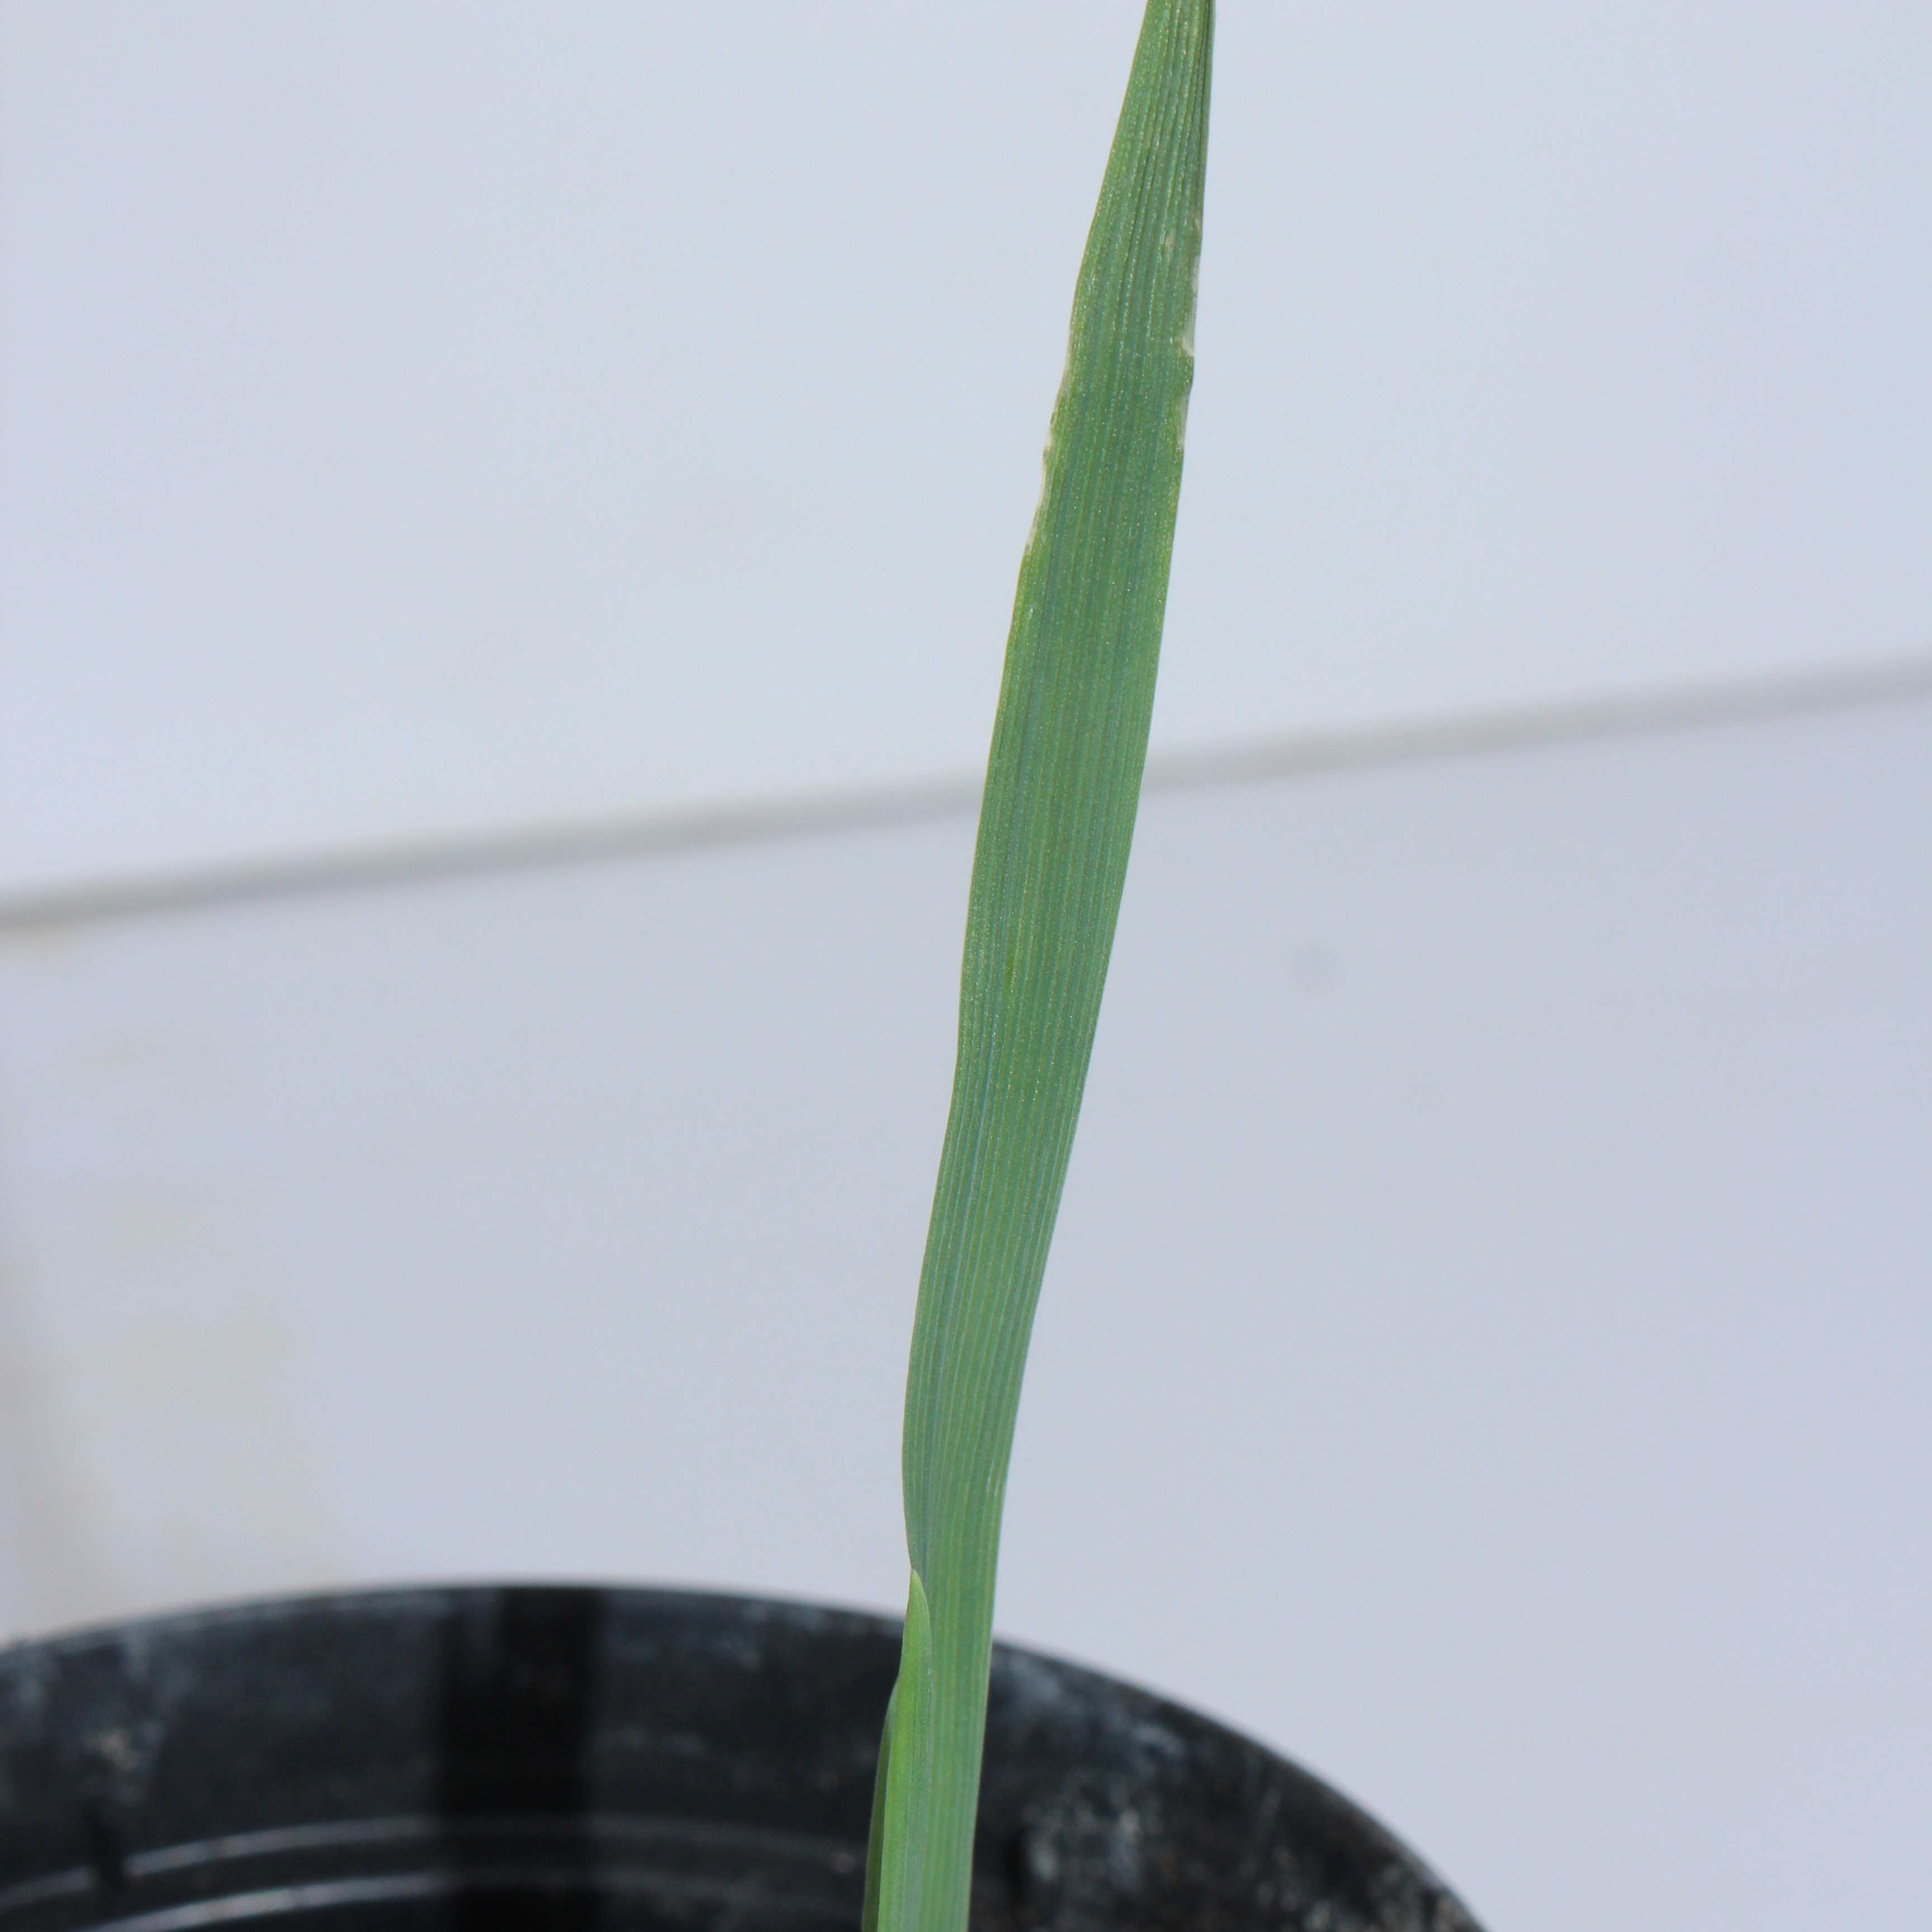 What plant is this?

Avena sterilis
